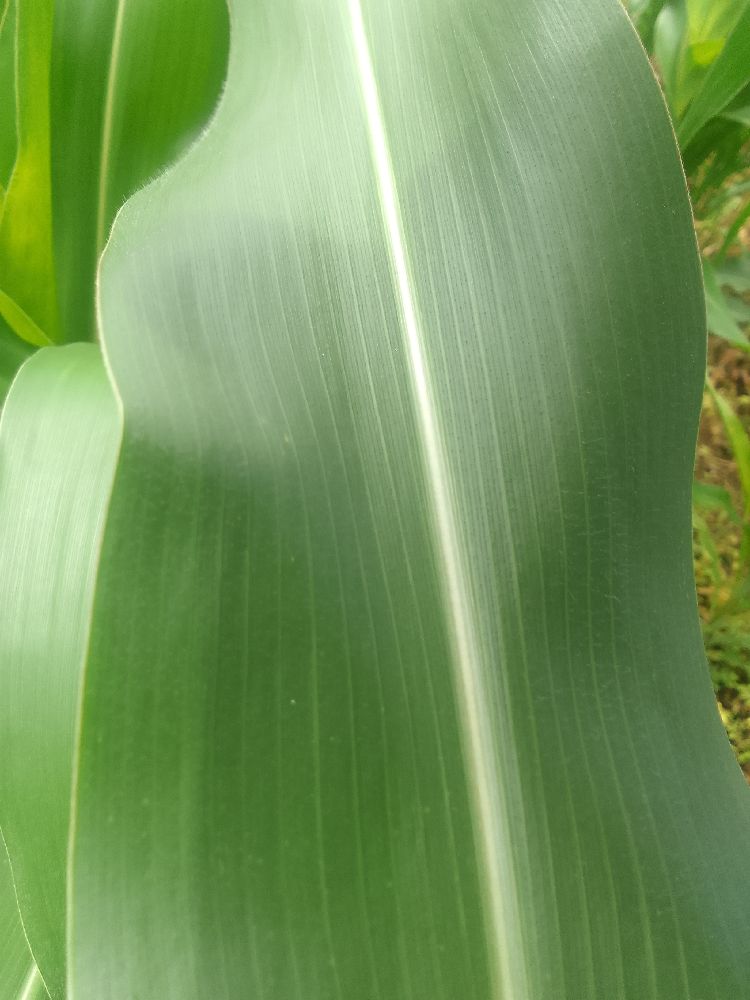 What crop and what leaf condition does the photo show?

maize, healthy
